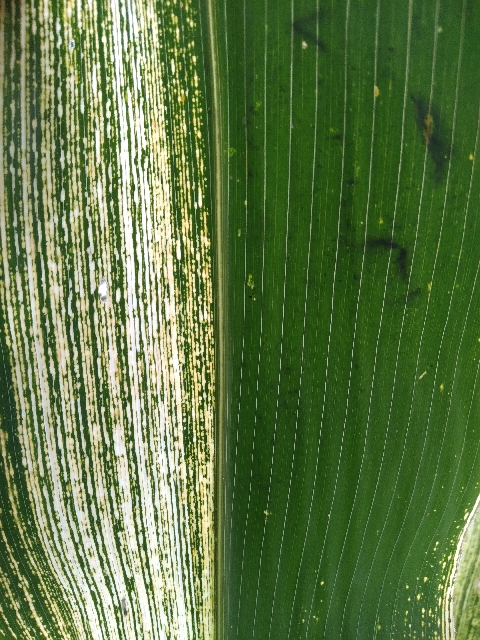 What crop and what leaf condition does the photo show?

maize, maize streak virus
